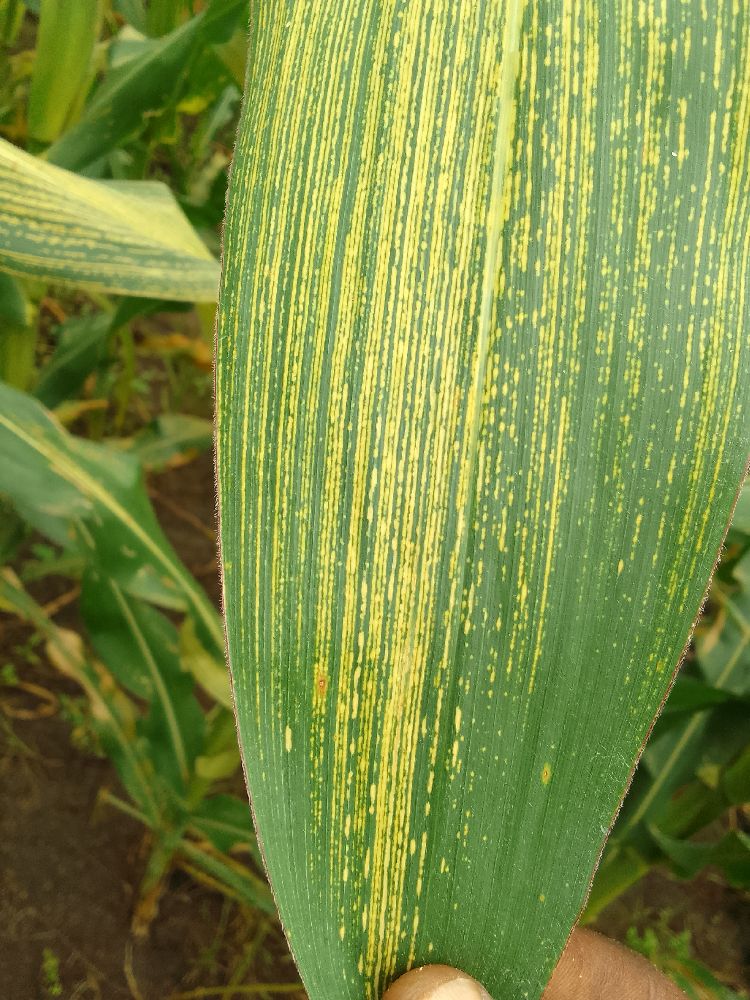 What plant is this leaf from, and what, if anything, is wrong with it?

maize, maize streak virus
